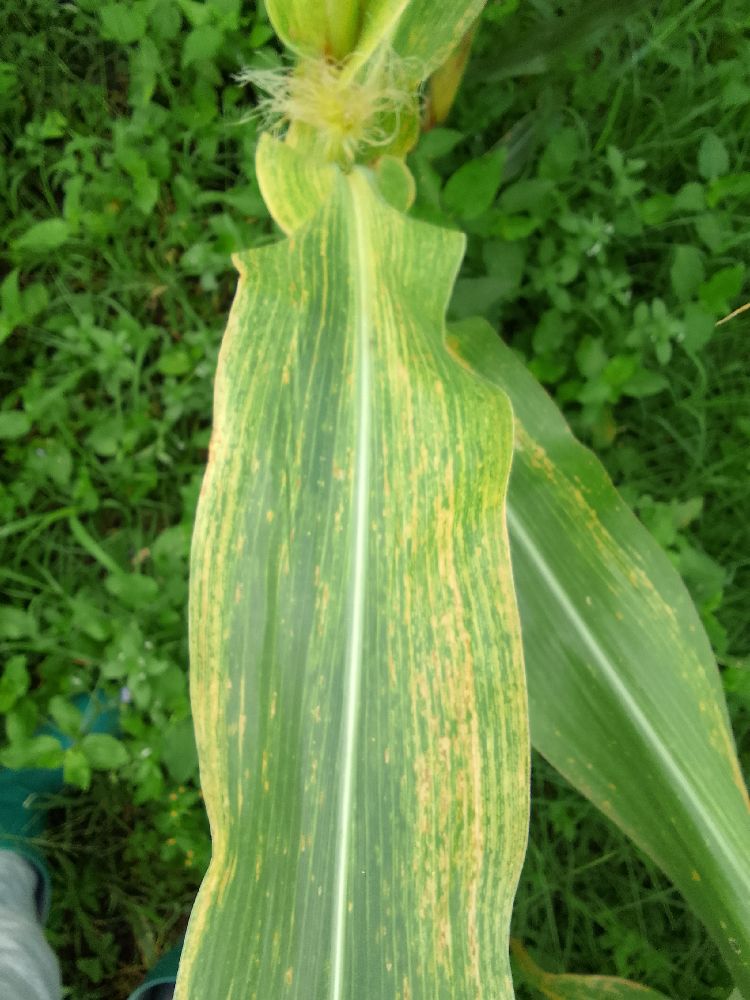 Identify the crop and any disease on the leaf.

maize, maize lethal necrosis
